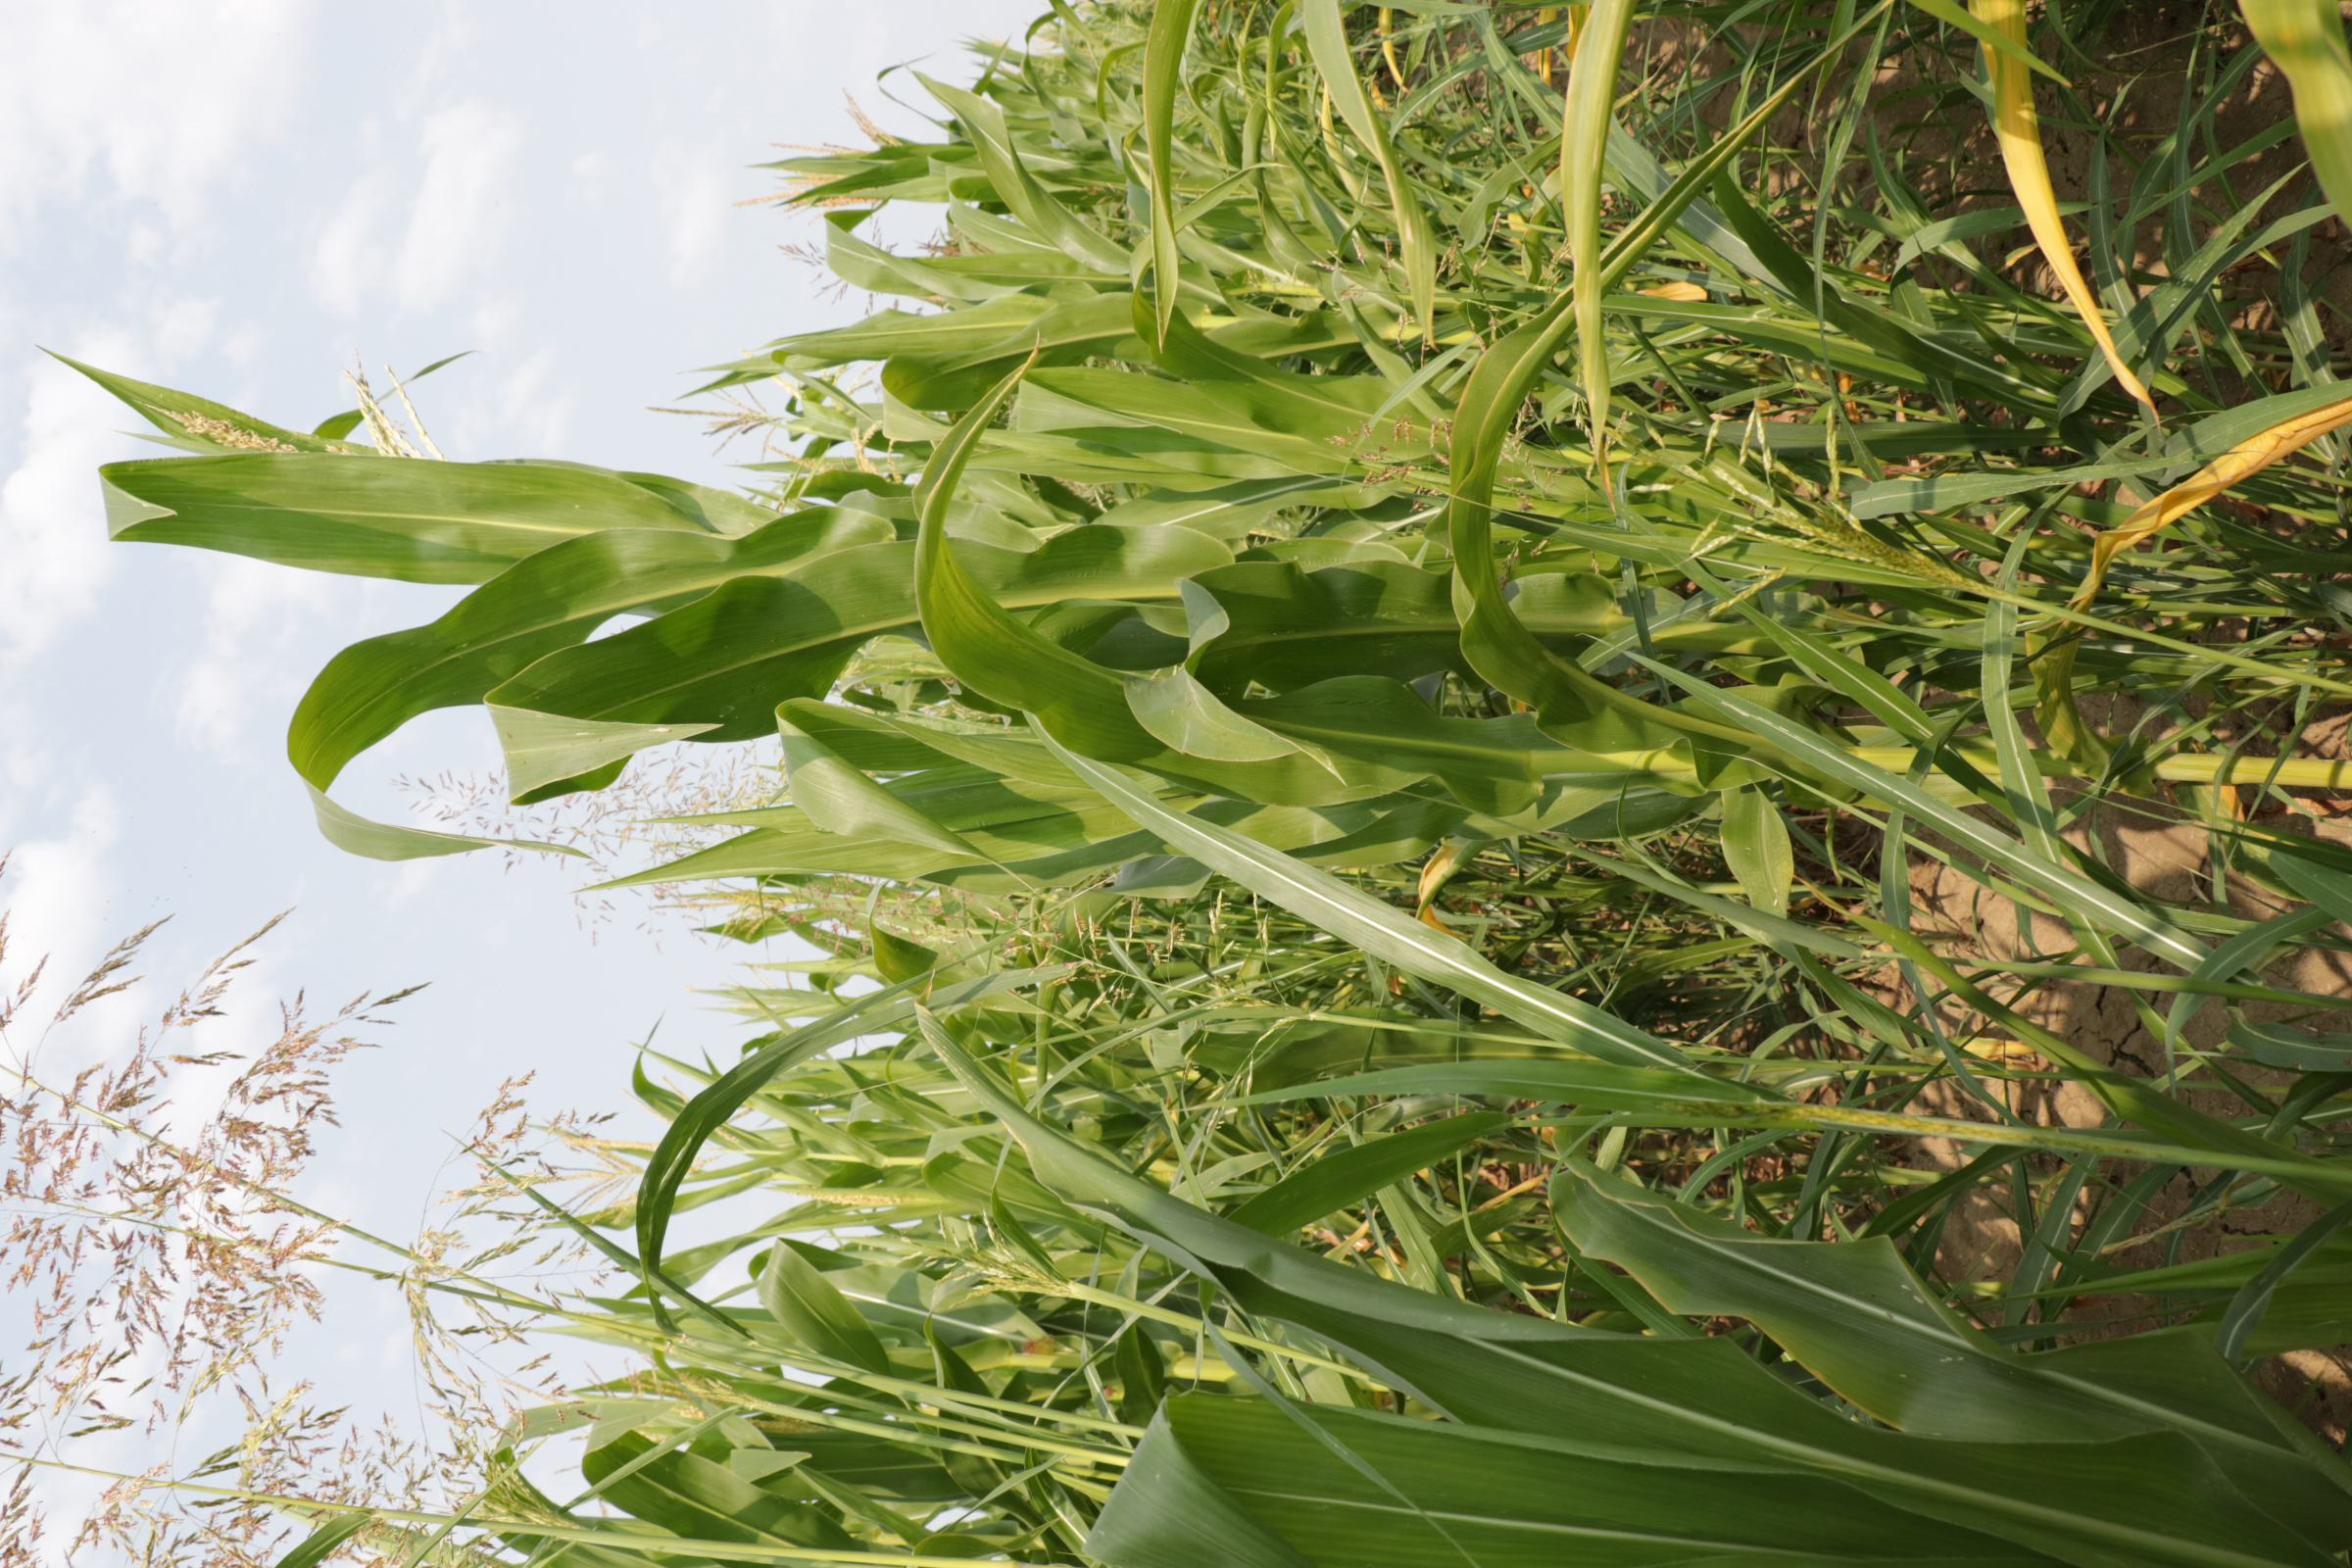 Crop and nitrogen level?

maize, full nitrogen fertilisation
